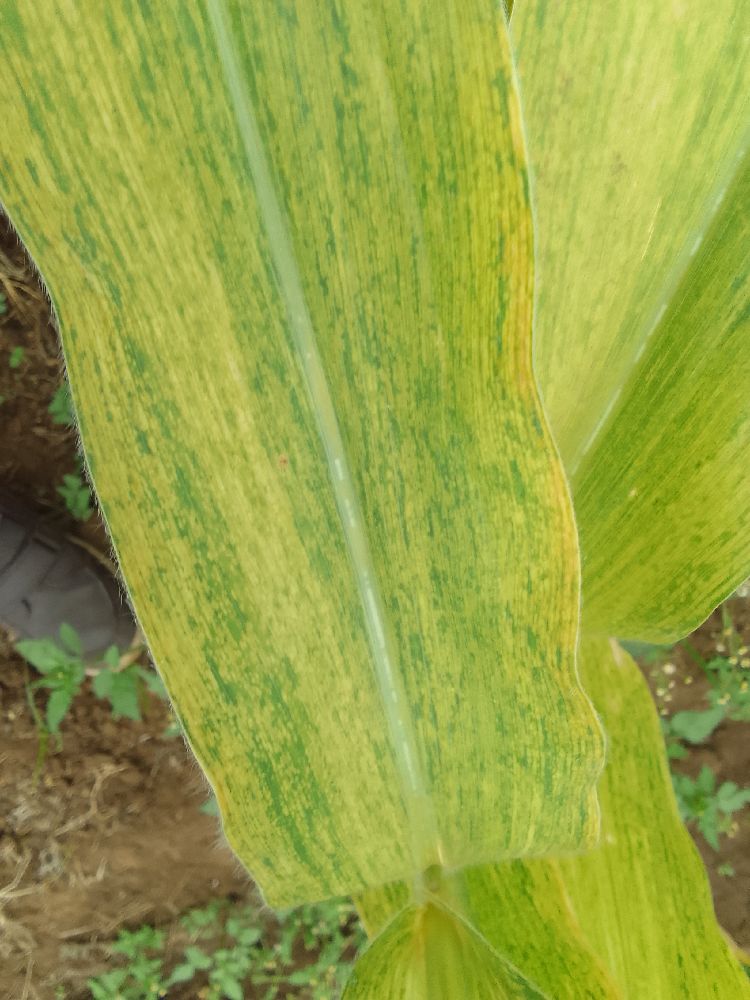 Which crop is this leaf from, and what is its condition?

maize, maize lethal necrosis
